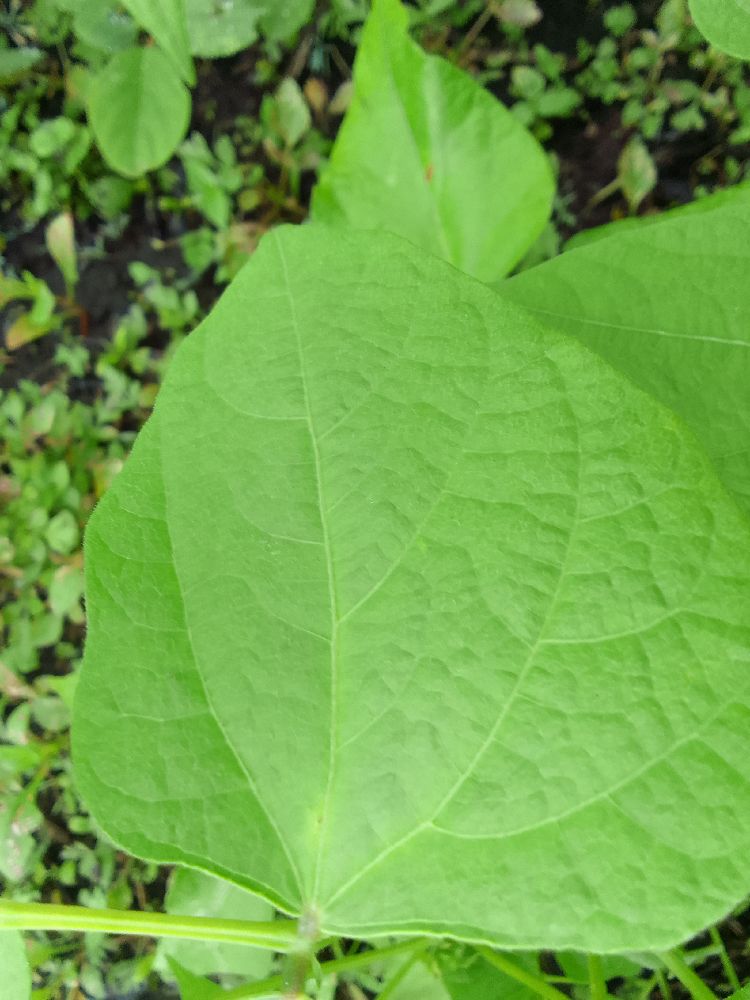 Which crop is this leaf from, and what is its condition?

common bean, healthy
